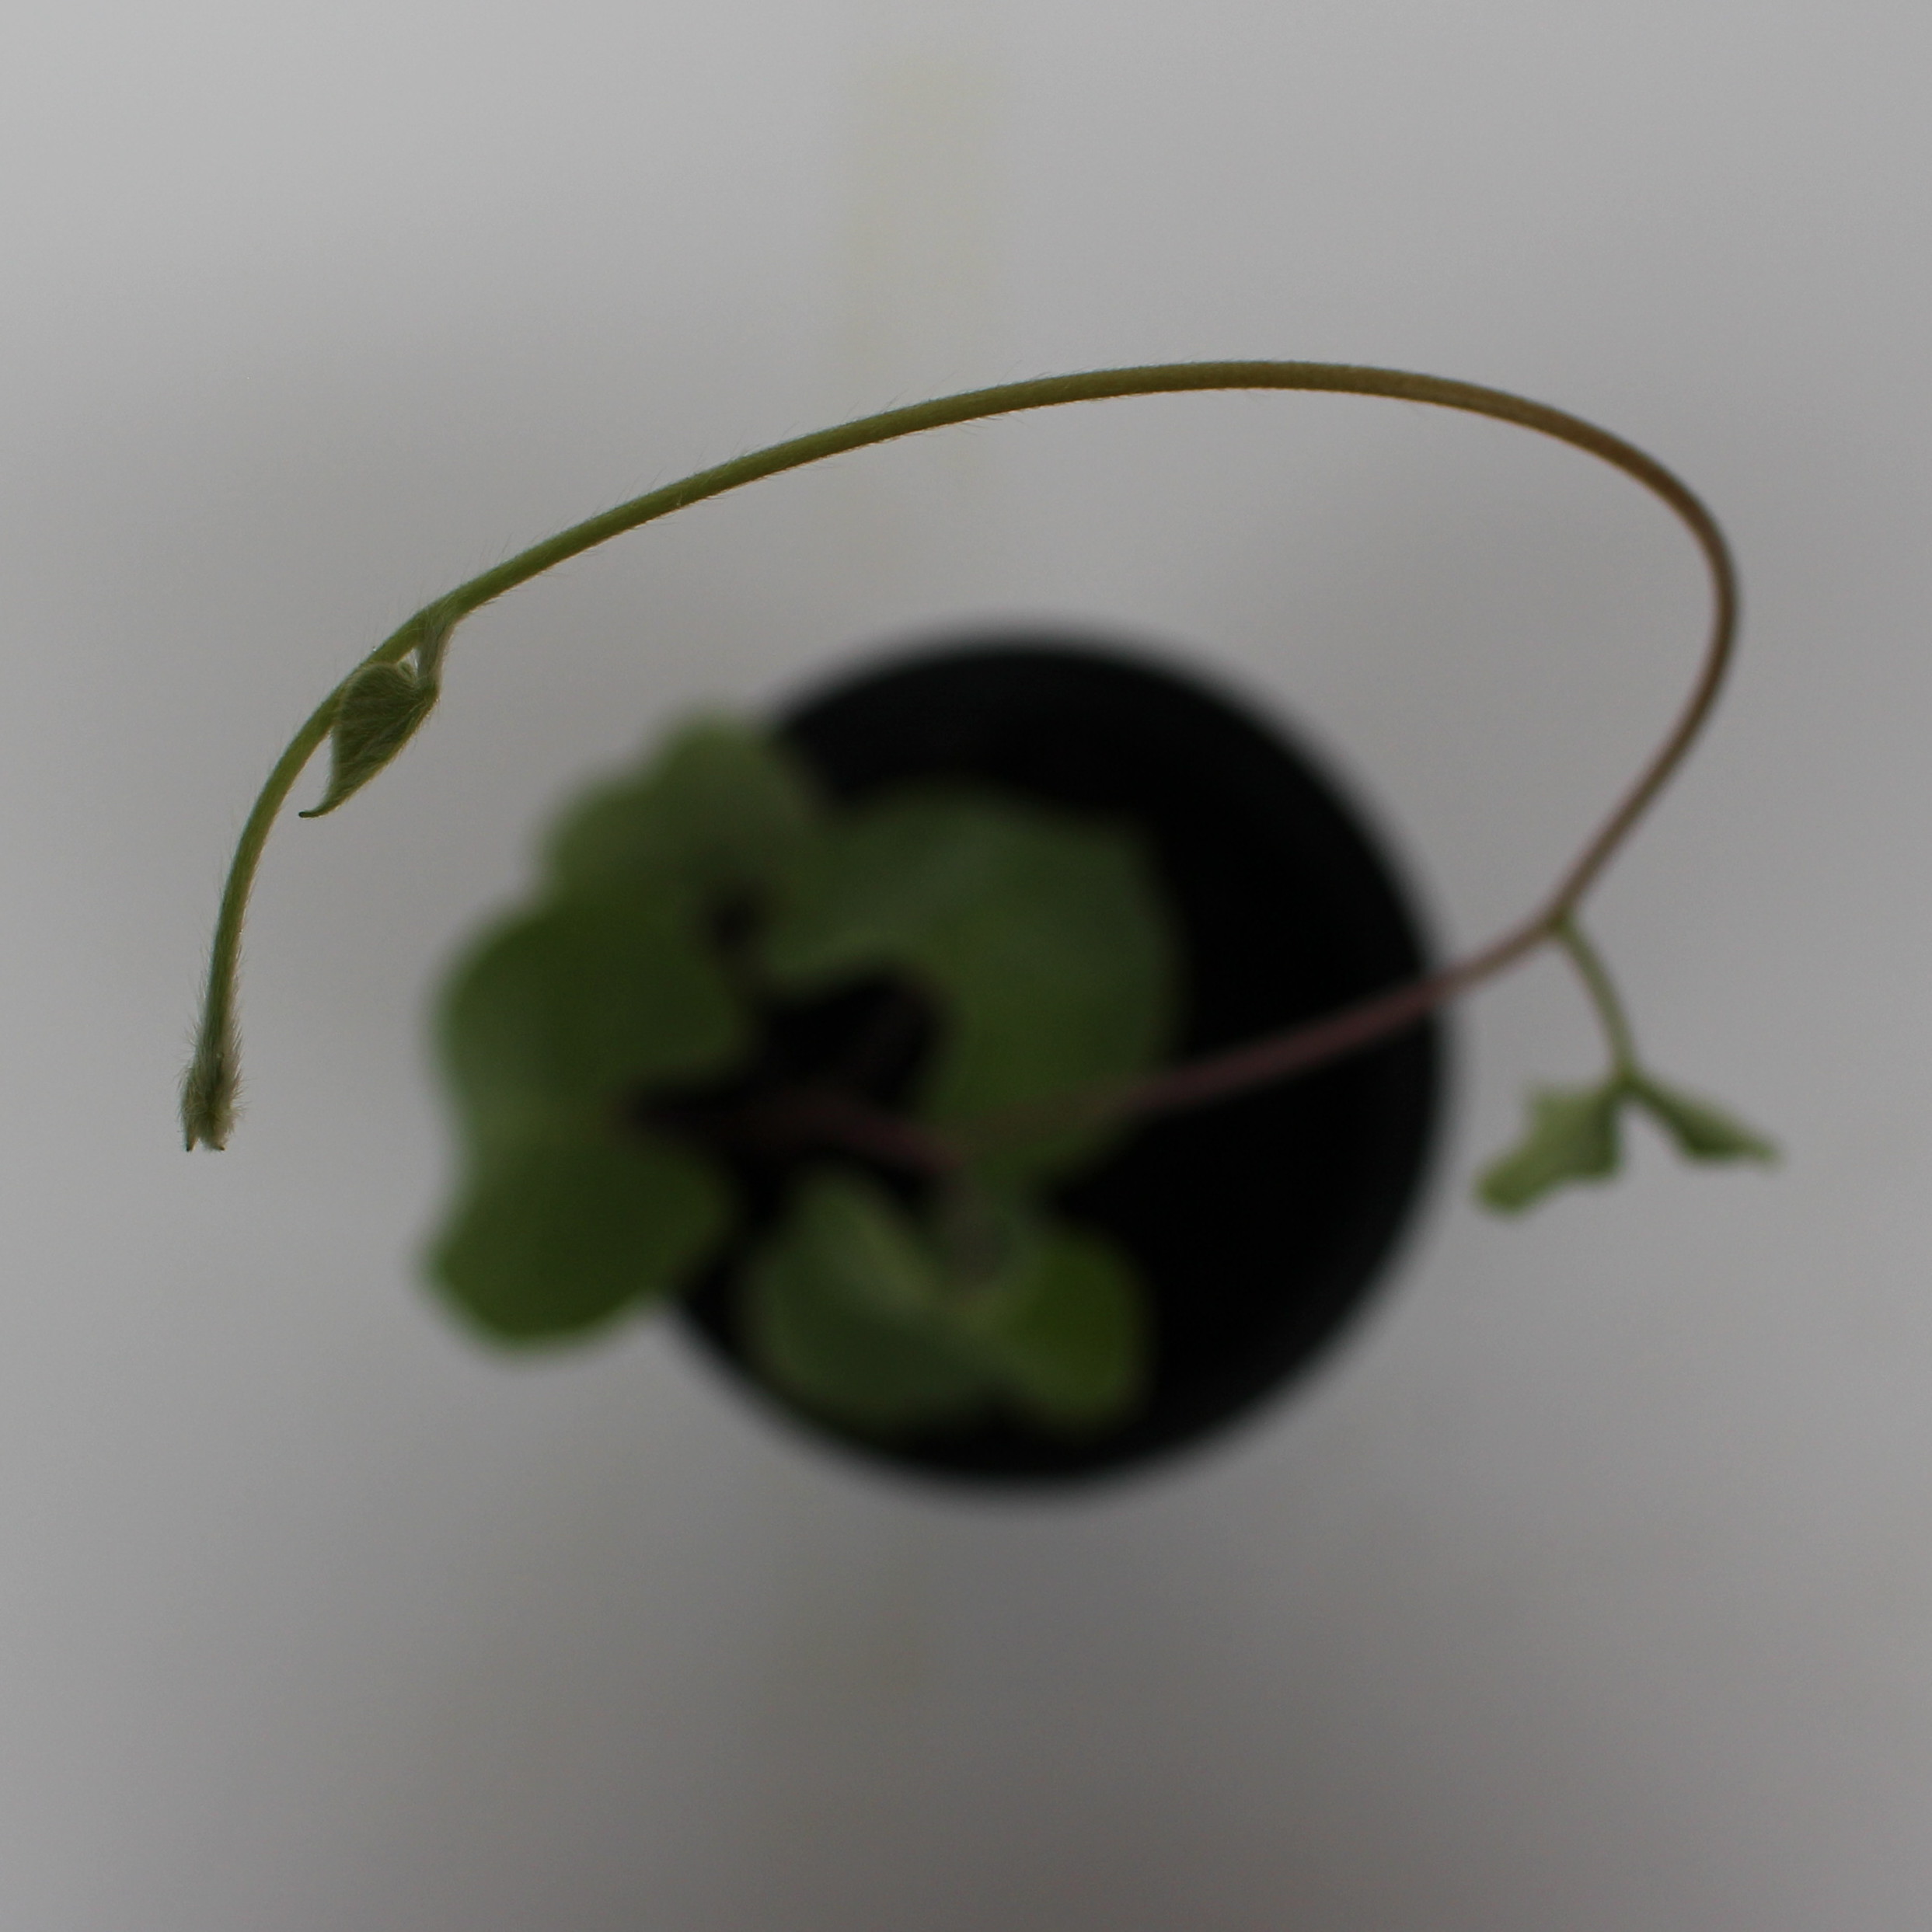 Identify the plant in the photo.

Convolvulus arvensis
